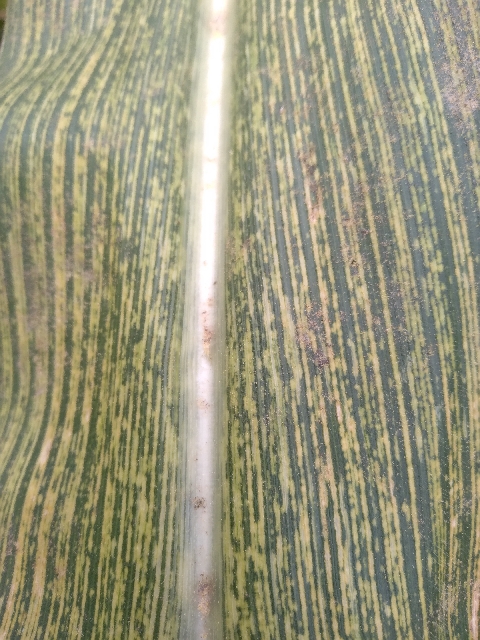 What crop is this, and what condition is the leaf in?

maize, maize streak virus
